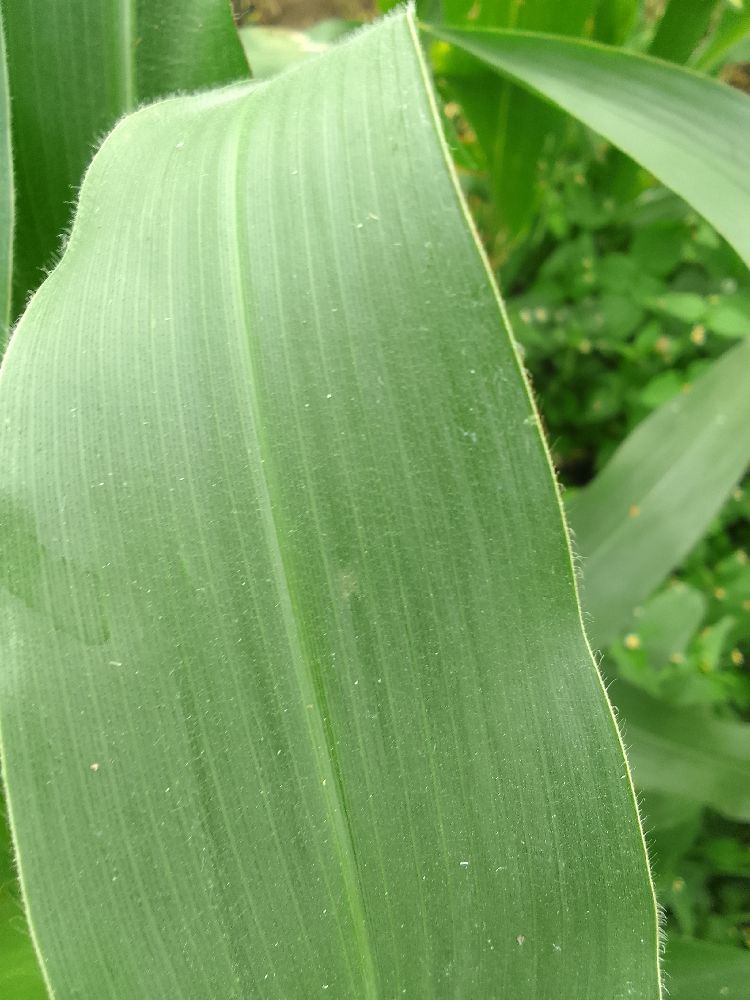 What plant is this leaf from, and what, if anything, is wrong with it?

maize, healthy
